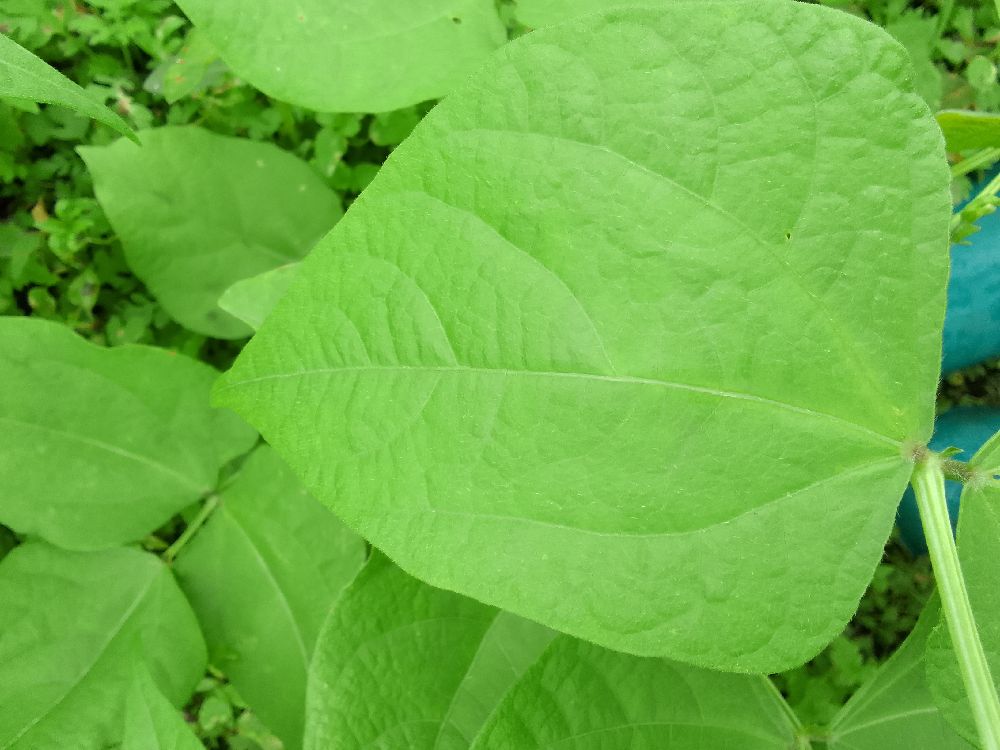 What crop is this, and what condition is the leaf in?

common bean, healthy
